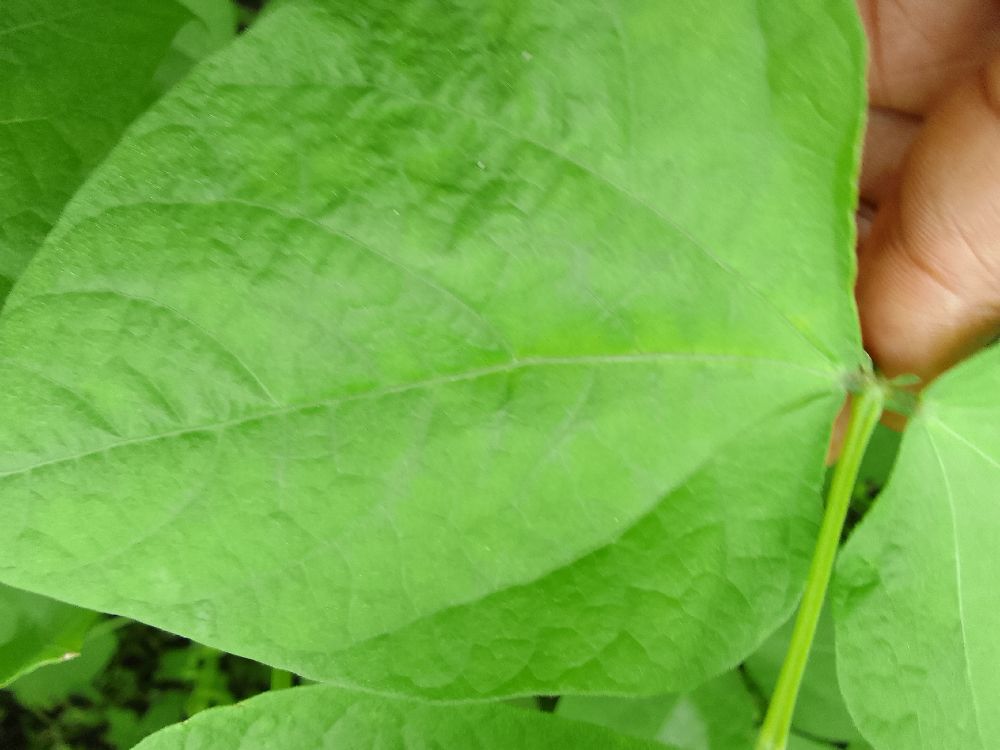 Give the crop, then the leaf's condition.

common bean, healthy
